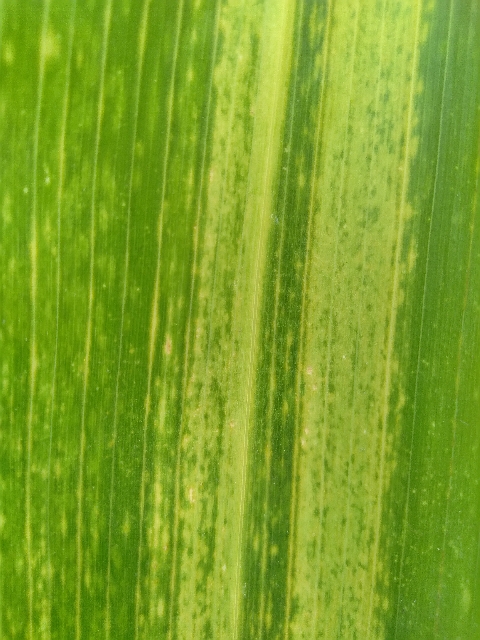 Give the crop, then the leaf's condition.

maize, maize lethal necrosis
